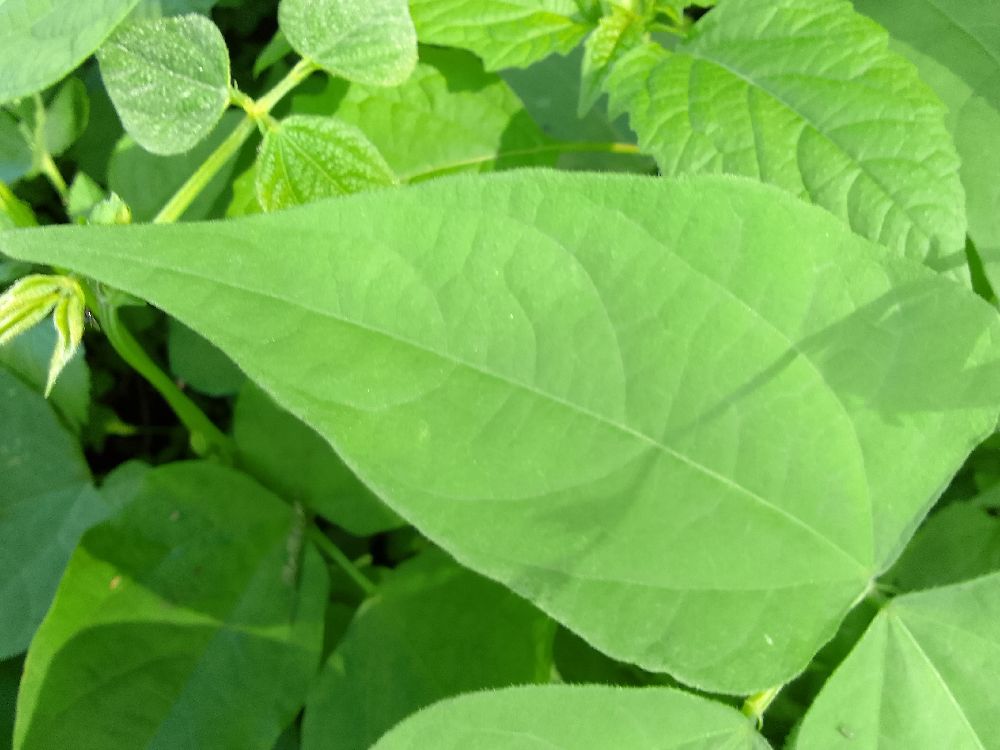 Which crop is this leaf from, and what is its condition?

common bean, healthy
